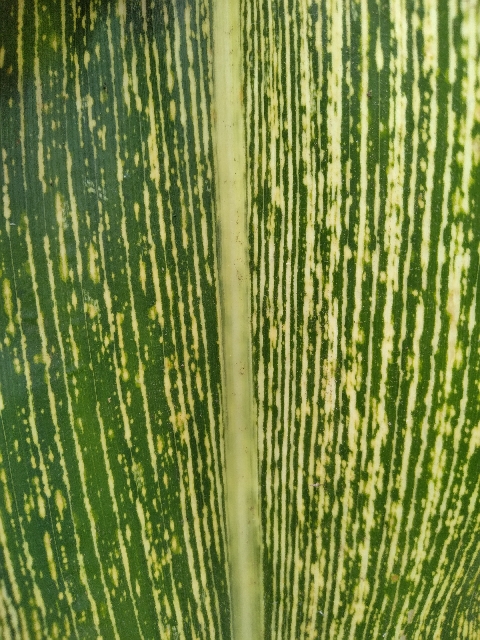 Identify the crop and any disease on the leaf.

maize, maize streak virus
